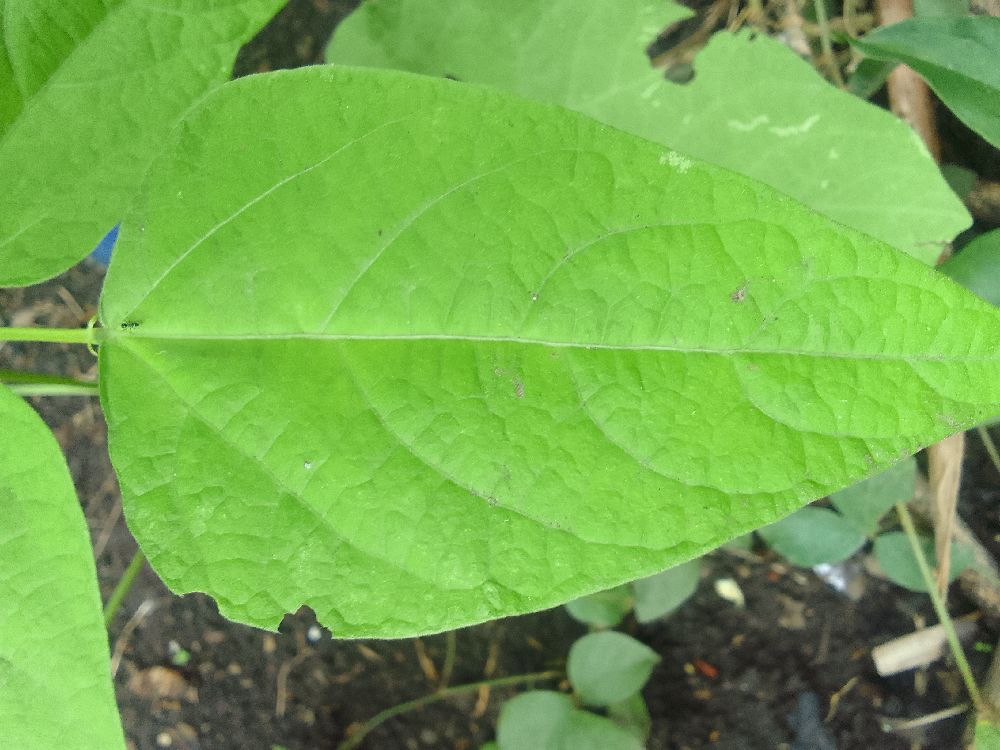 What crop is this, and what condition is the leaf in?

common bean, healthy
